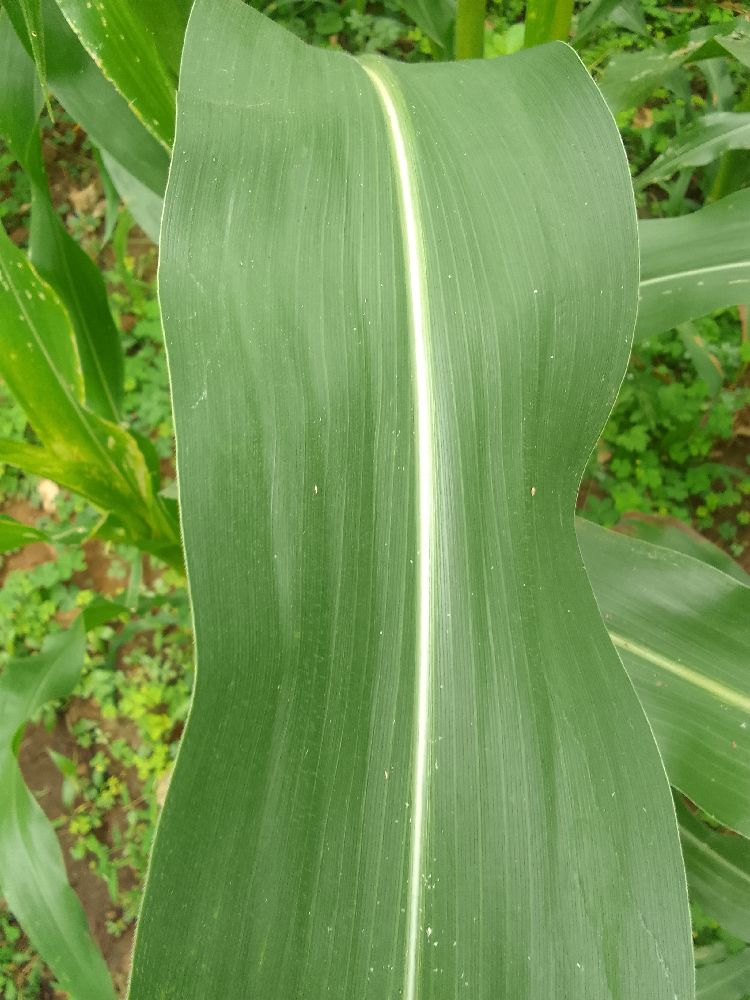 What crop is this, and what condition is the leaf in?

maize, healthy
